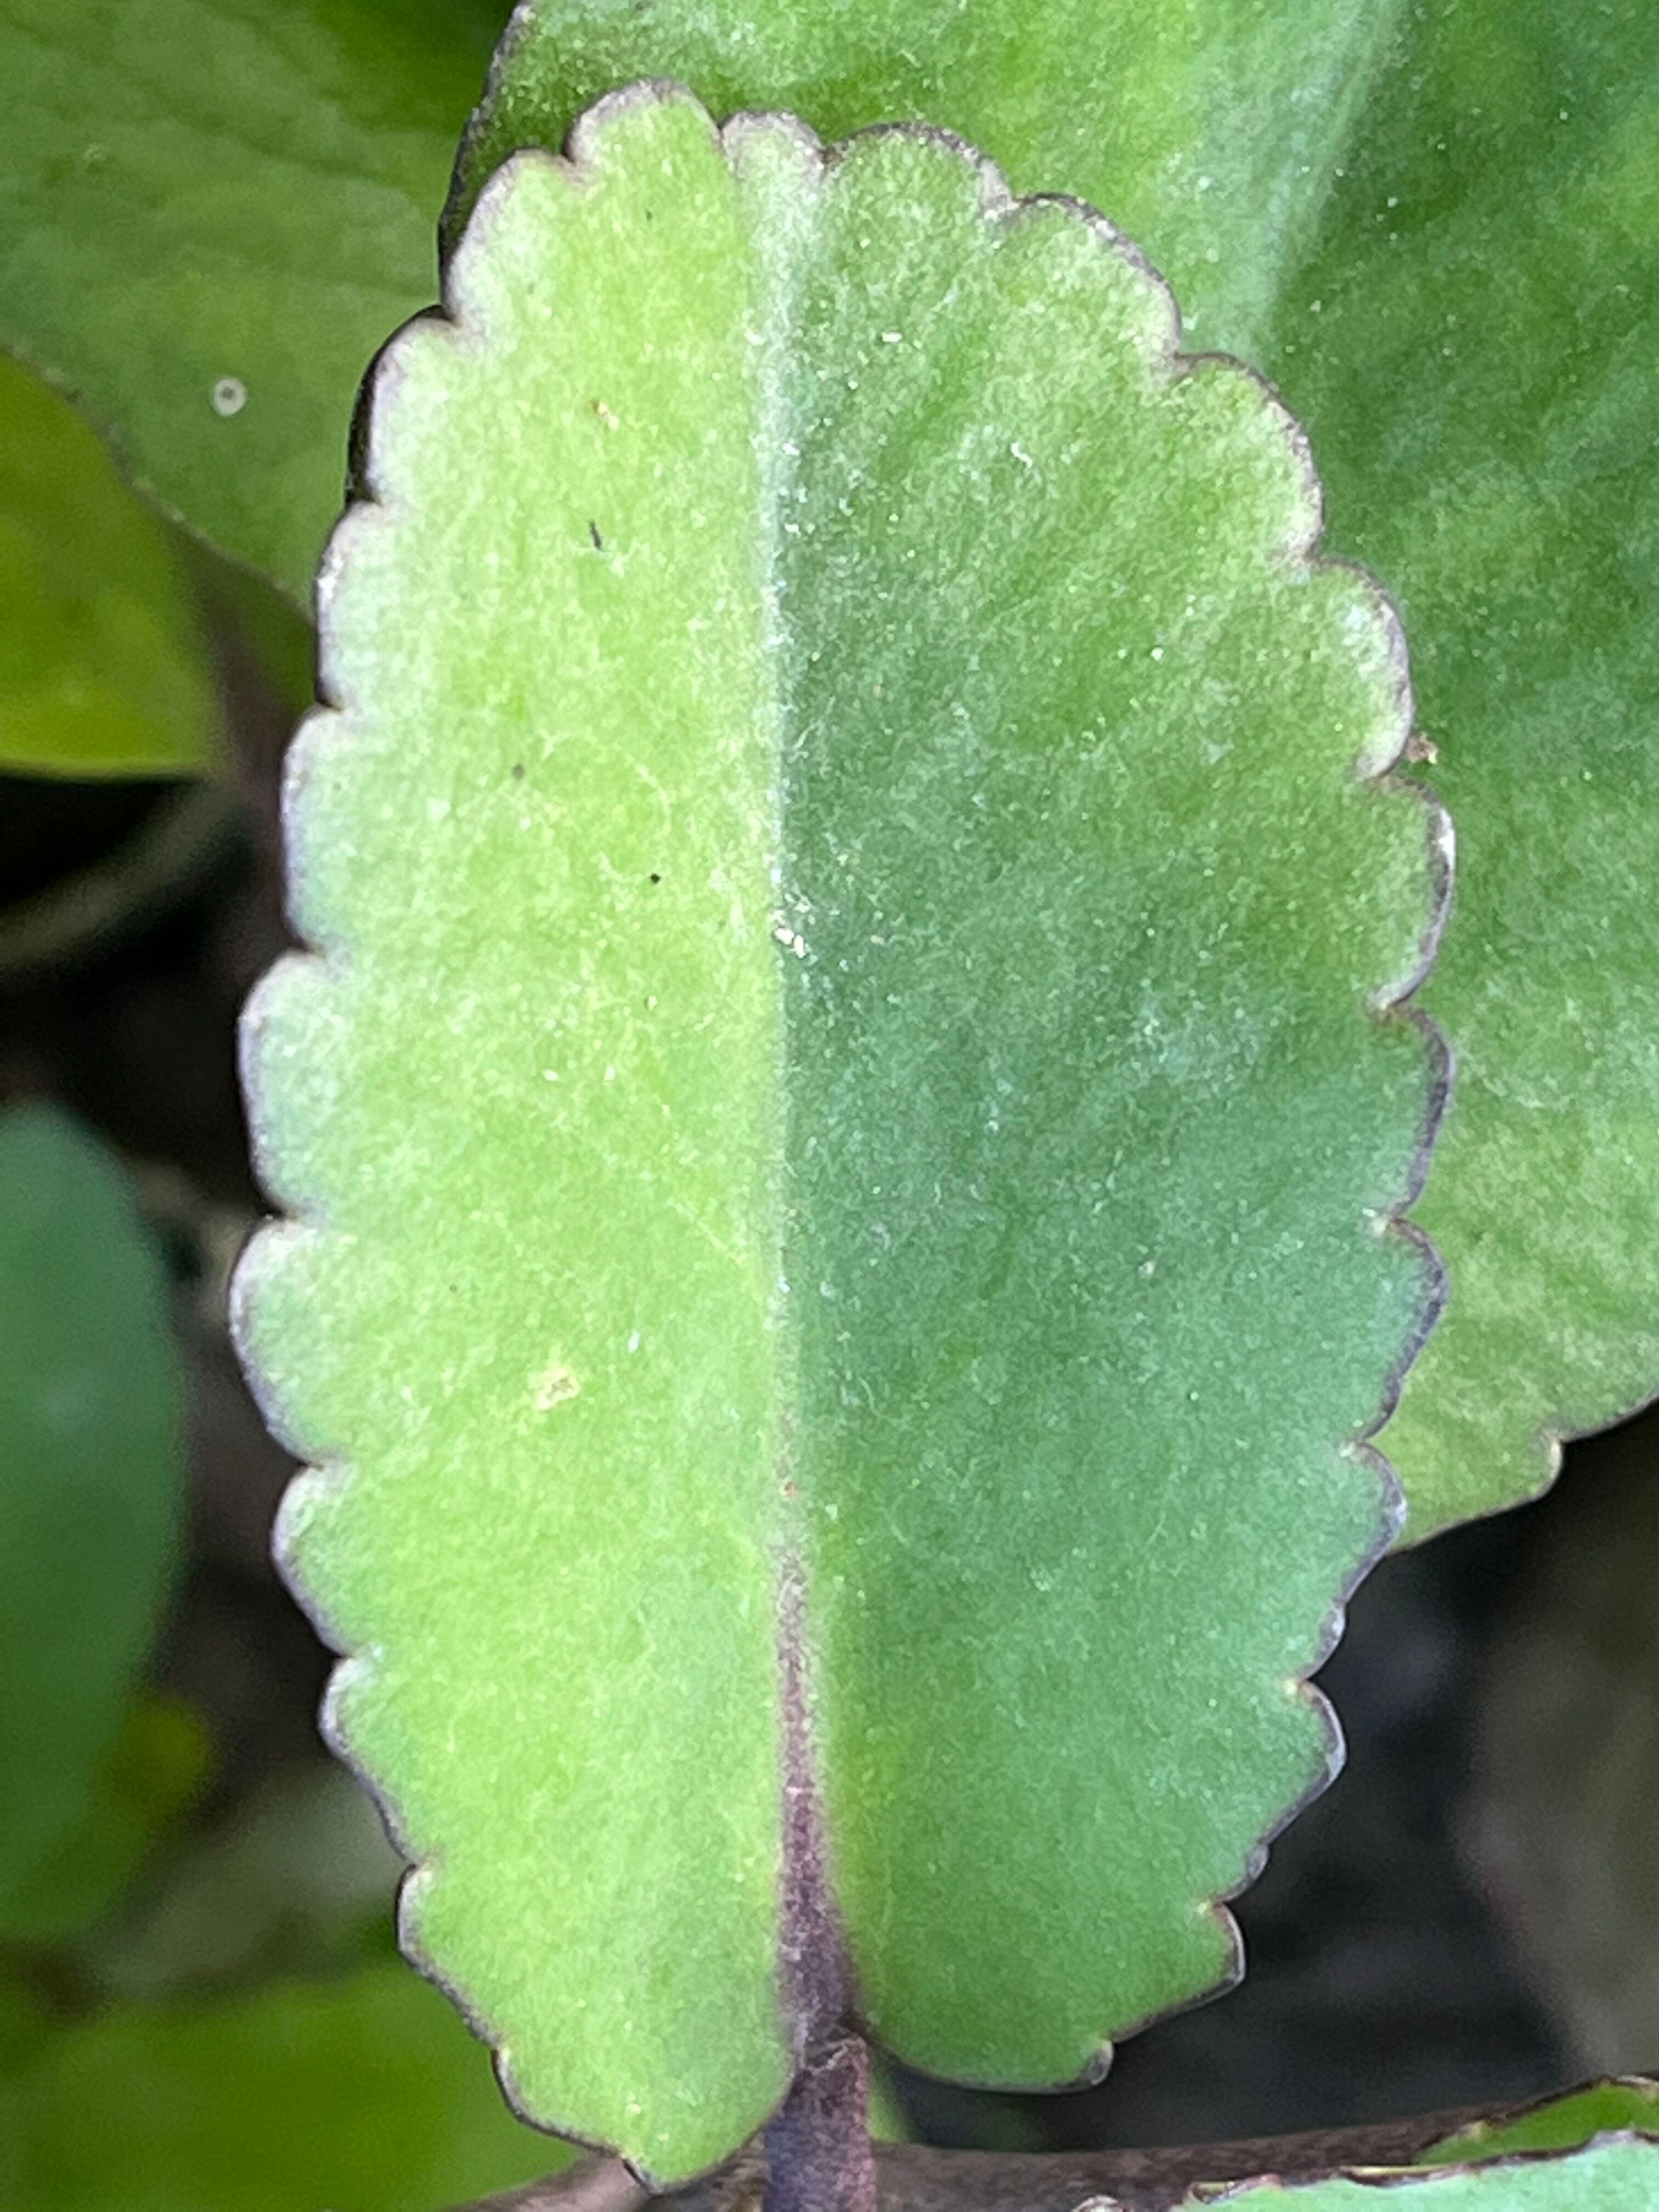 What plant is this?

pathorkuci
